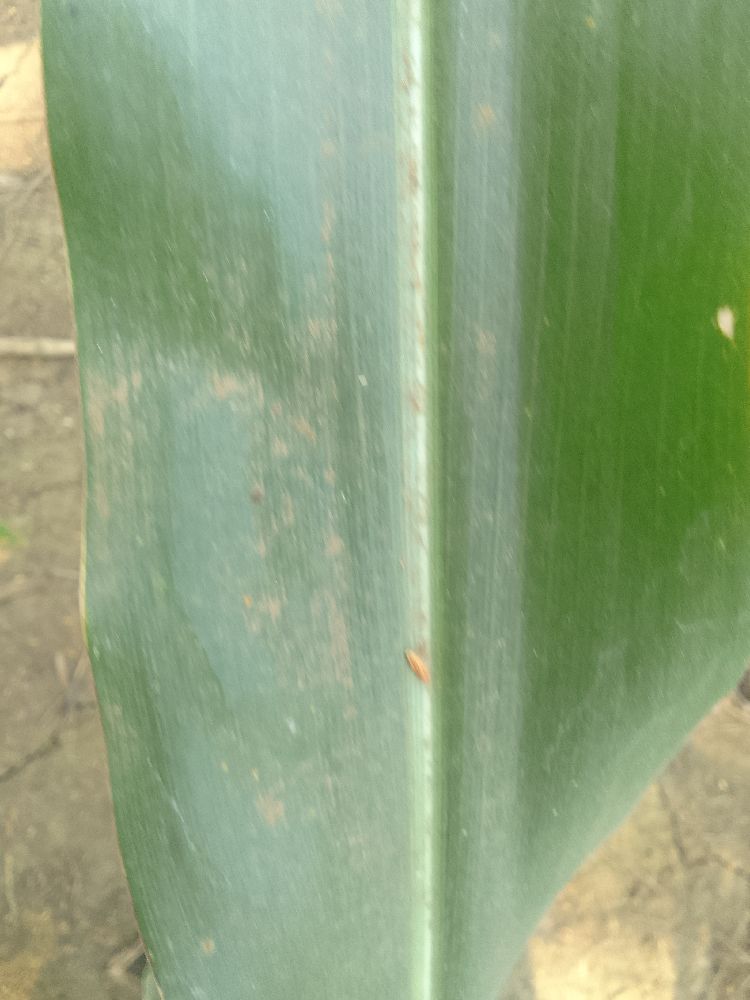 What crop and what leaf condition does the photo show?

maize, healthy
